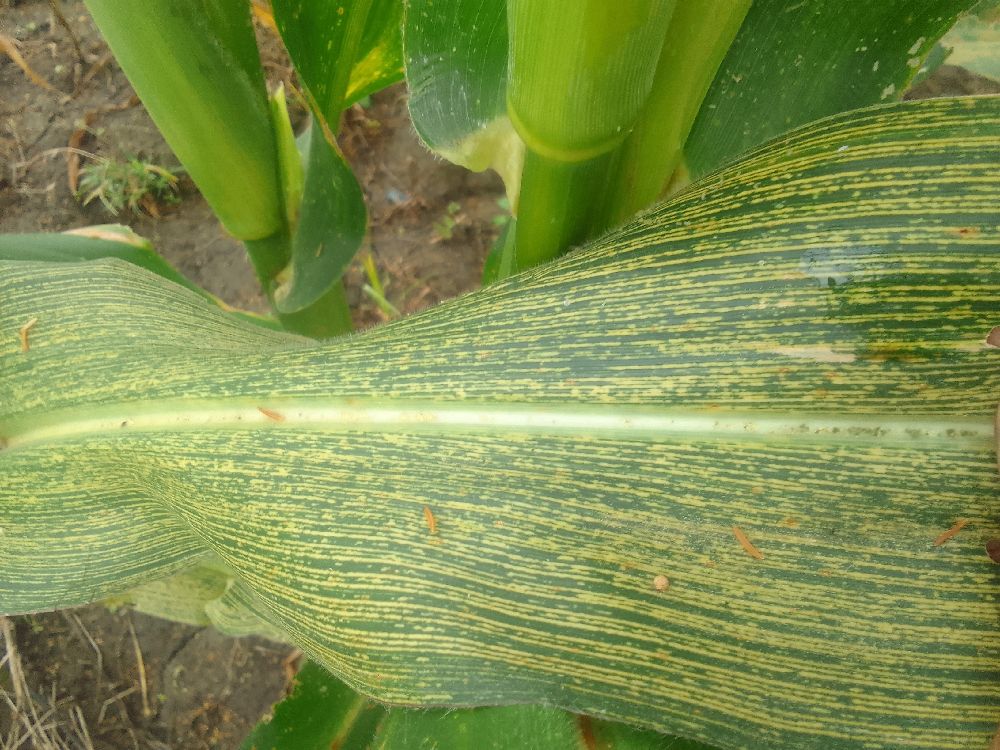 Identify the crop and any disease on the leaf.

maize, maize streak virus
